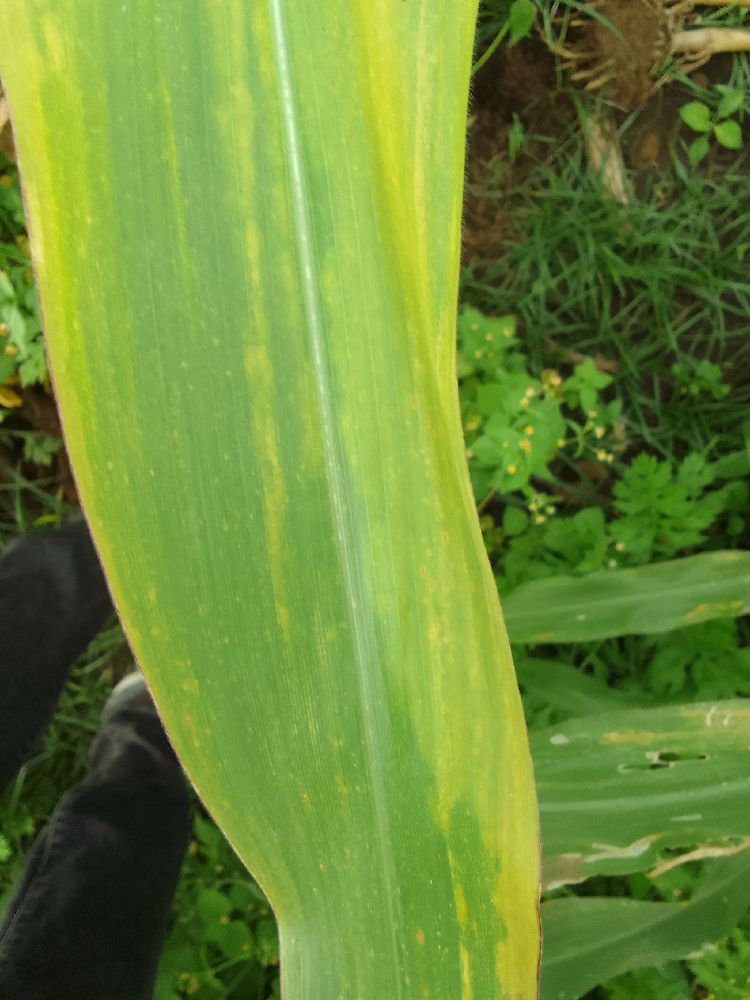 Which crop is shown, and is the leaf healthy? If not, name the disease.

maize, maize lethal necrosis
